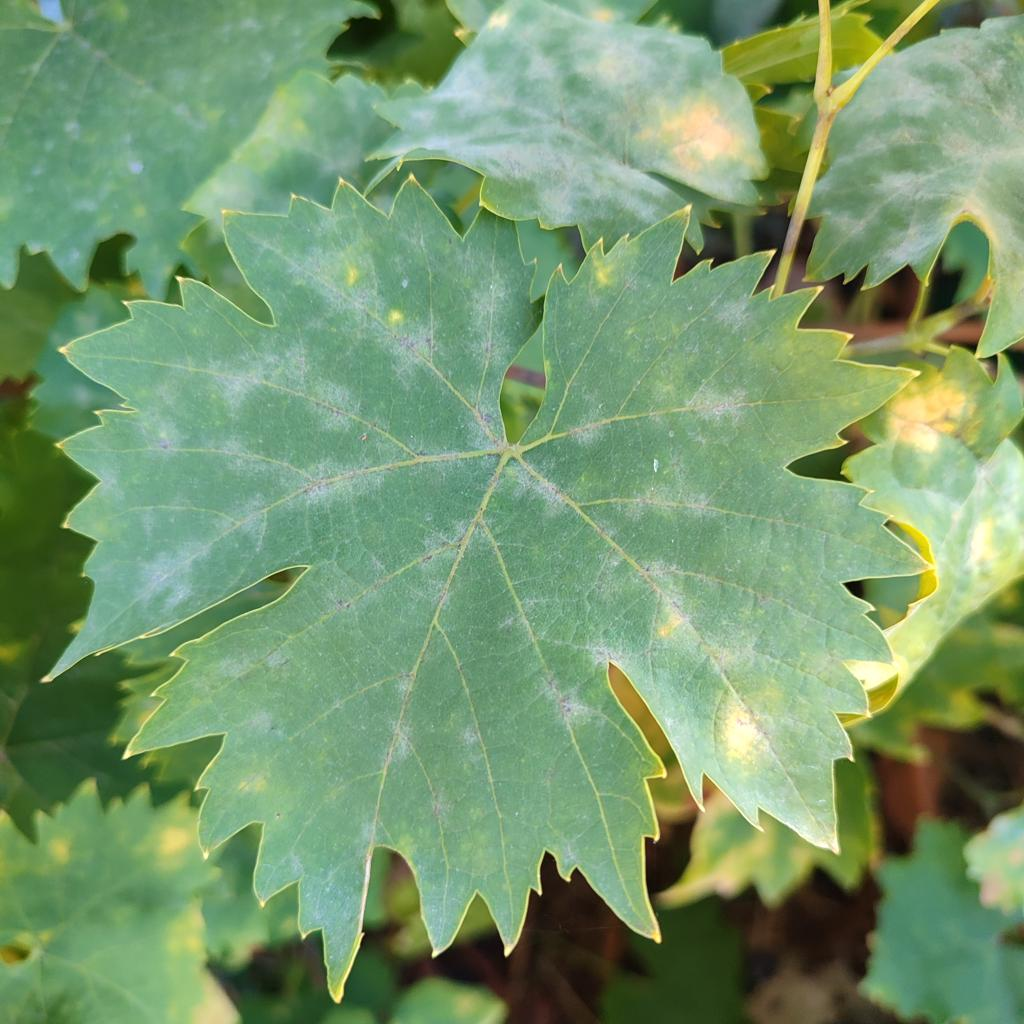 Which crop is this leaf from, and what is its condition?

grapevine, powdery mildew
